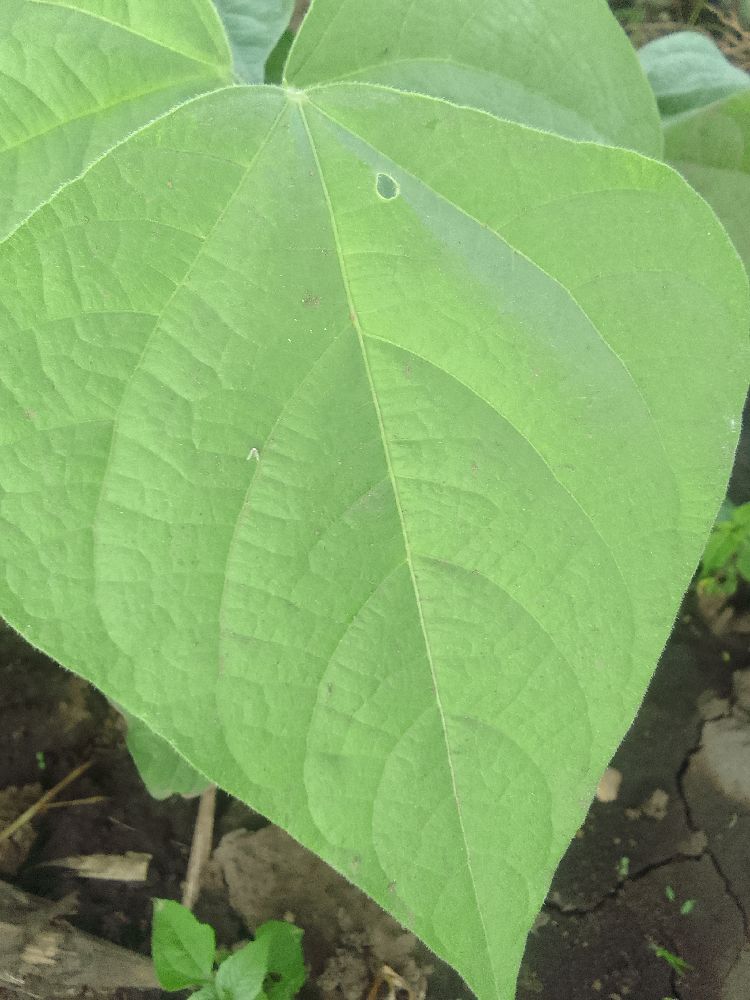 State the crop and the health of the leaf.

common bean, healthy
